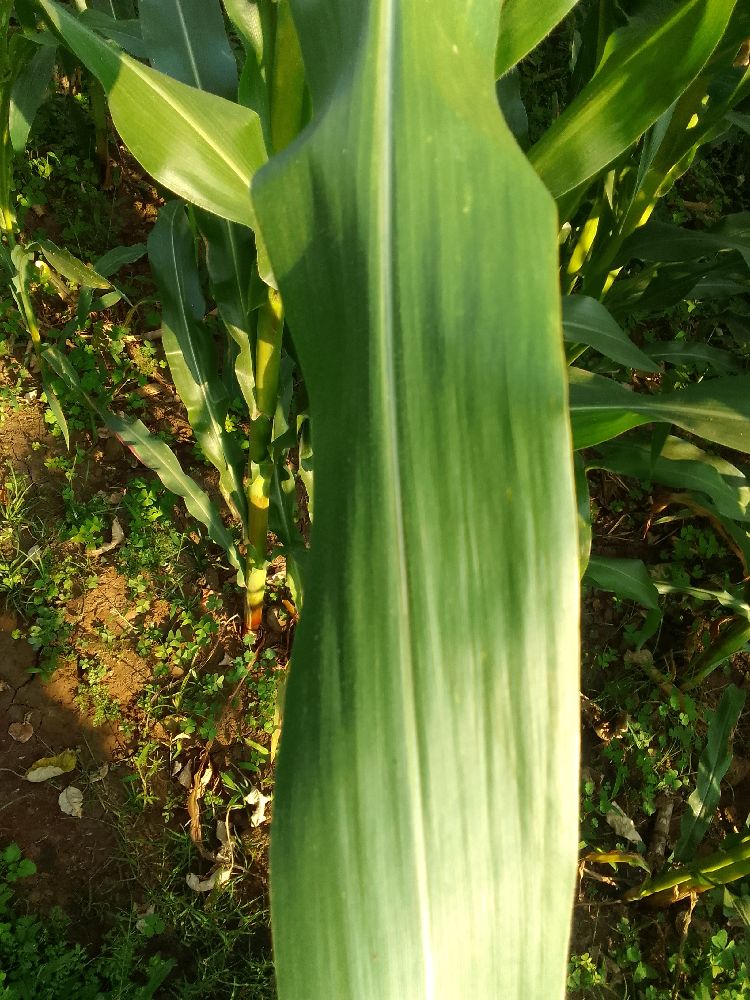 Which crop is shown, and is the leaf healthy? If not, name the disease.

maize, healthy
